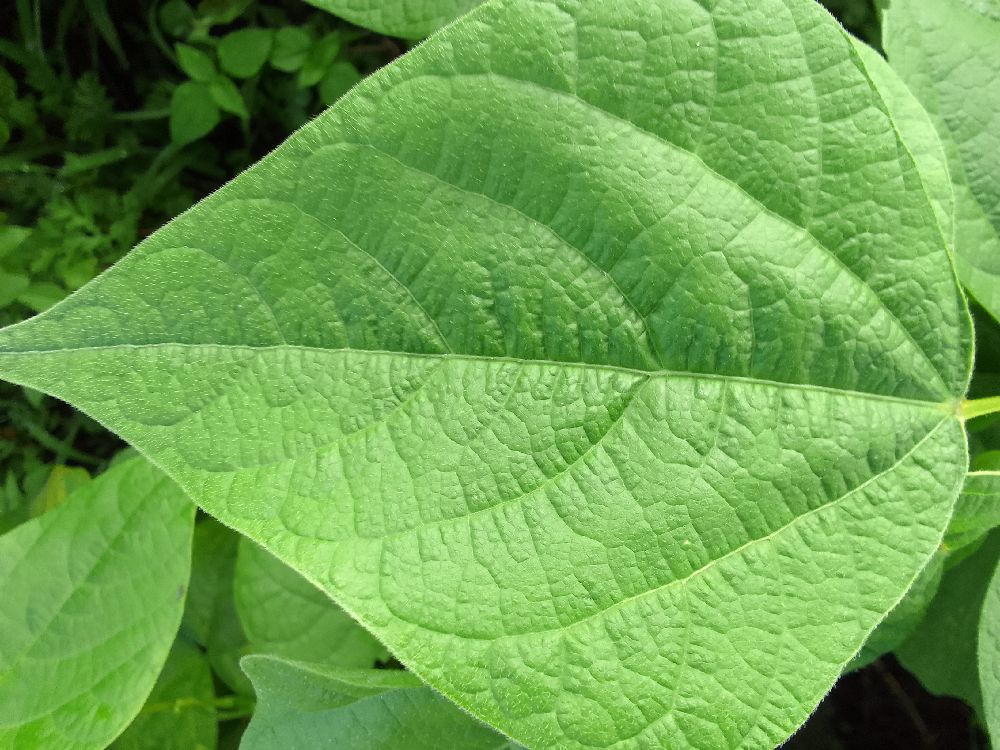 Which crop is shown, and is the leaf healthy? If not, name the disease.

common bean, healthy
